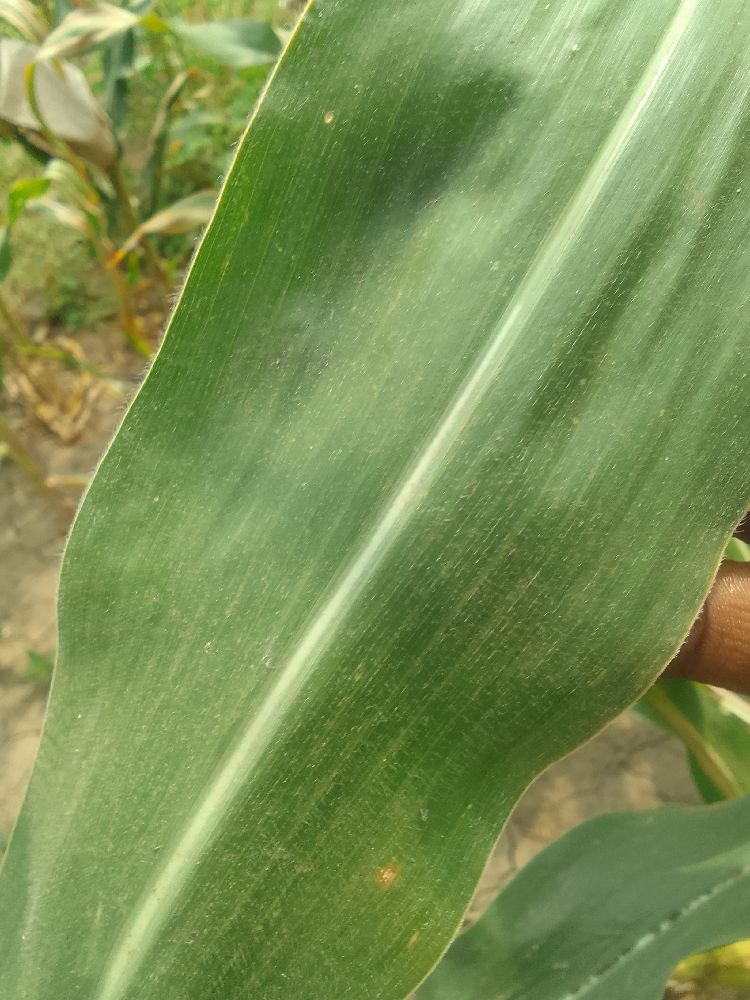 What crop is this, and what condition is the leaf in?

maize, healthy
